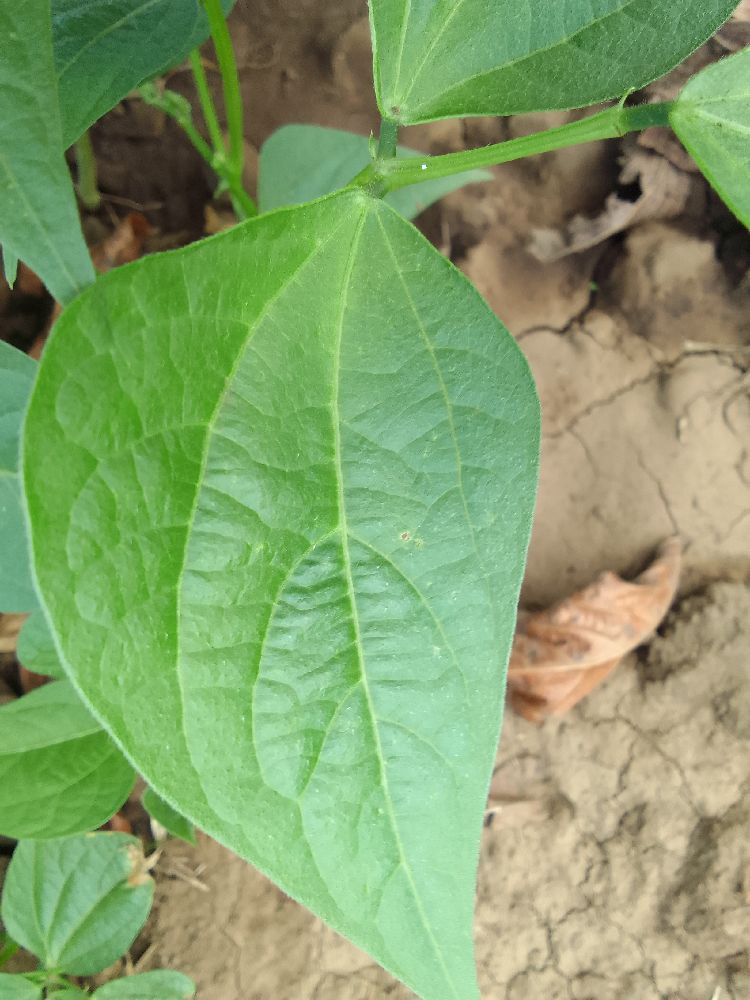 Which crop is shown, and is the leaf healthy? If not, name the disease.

common bean, healthy
